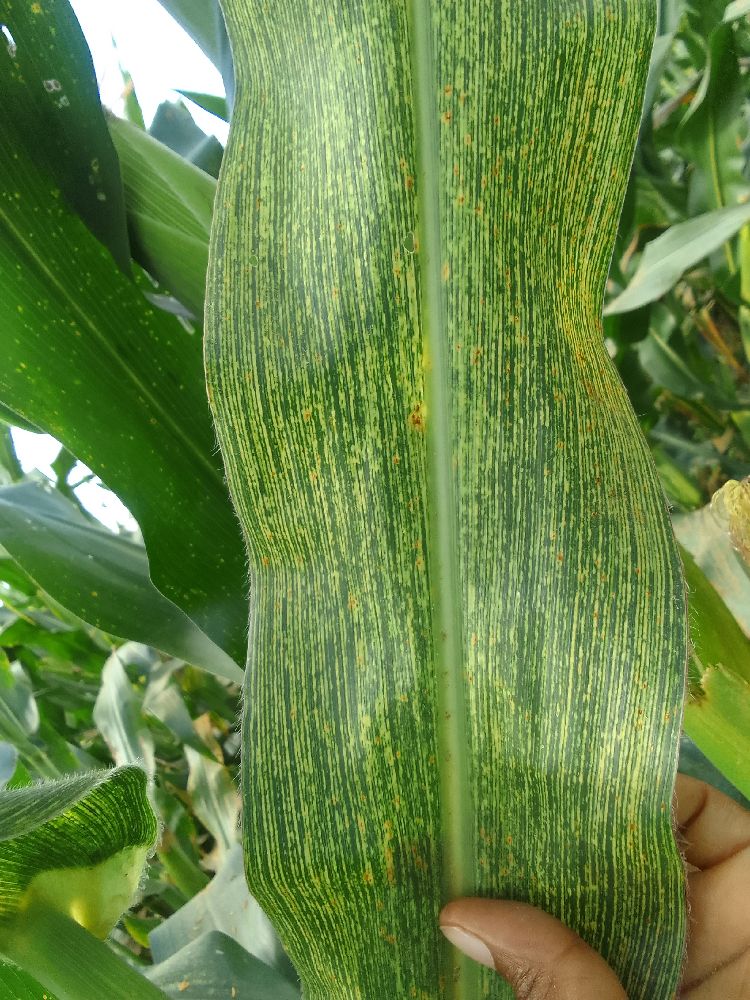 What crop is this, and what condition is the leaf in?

maize, maize streak virus
